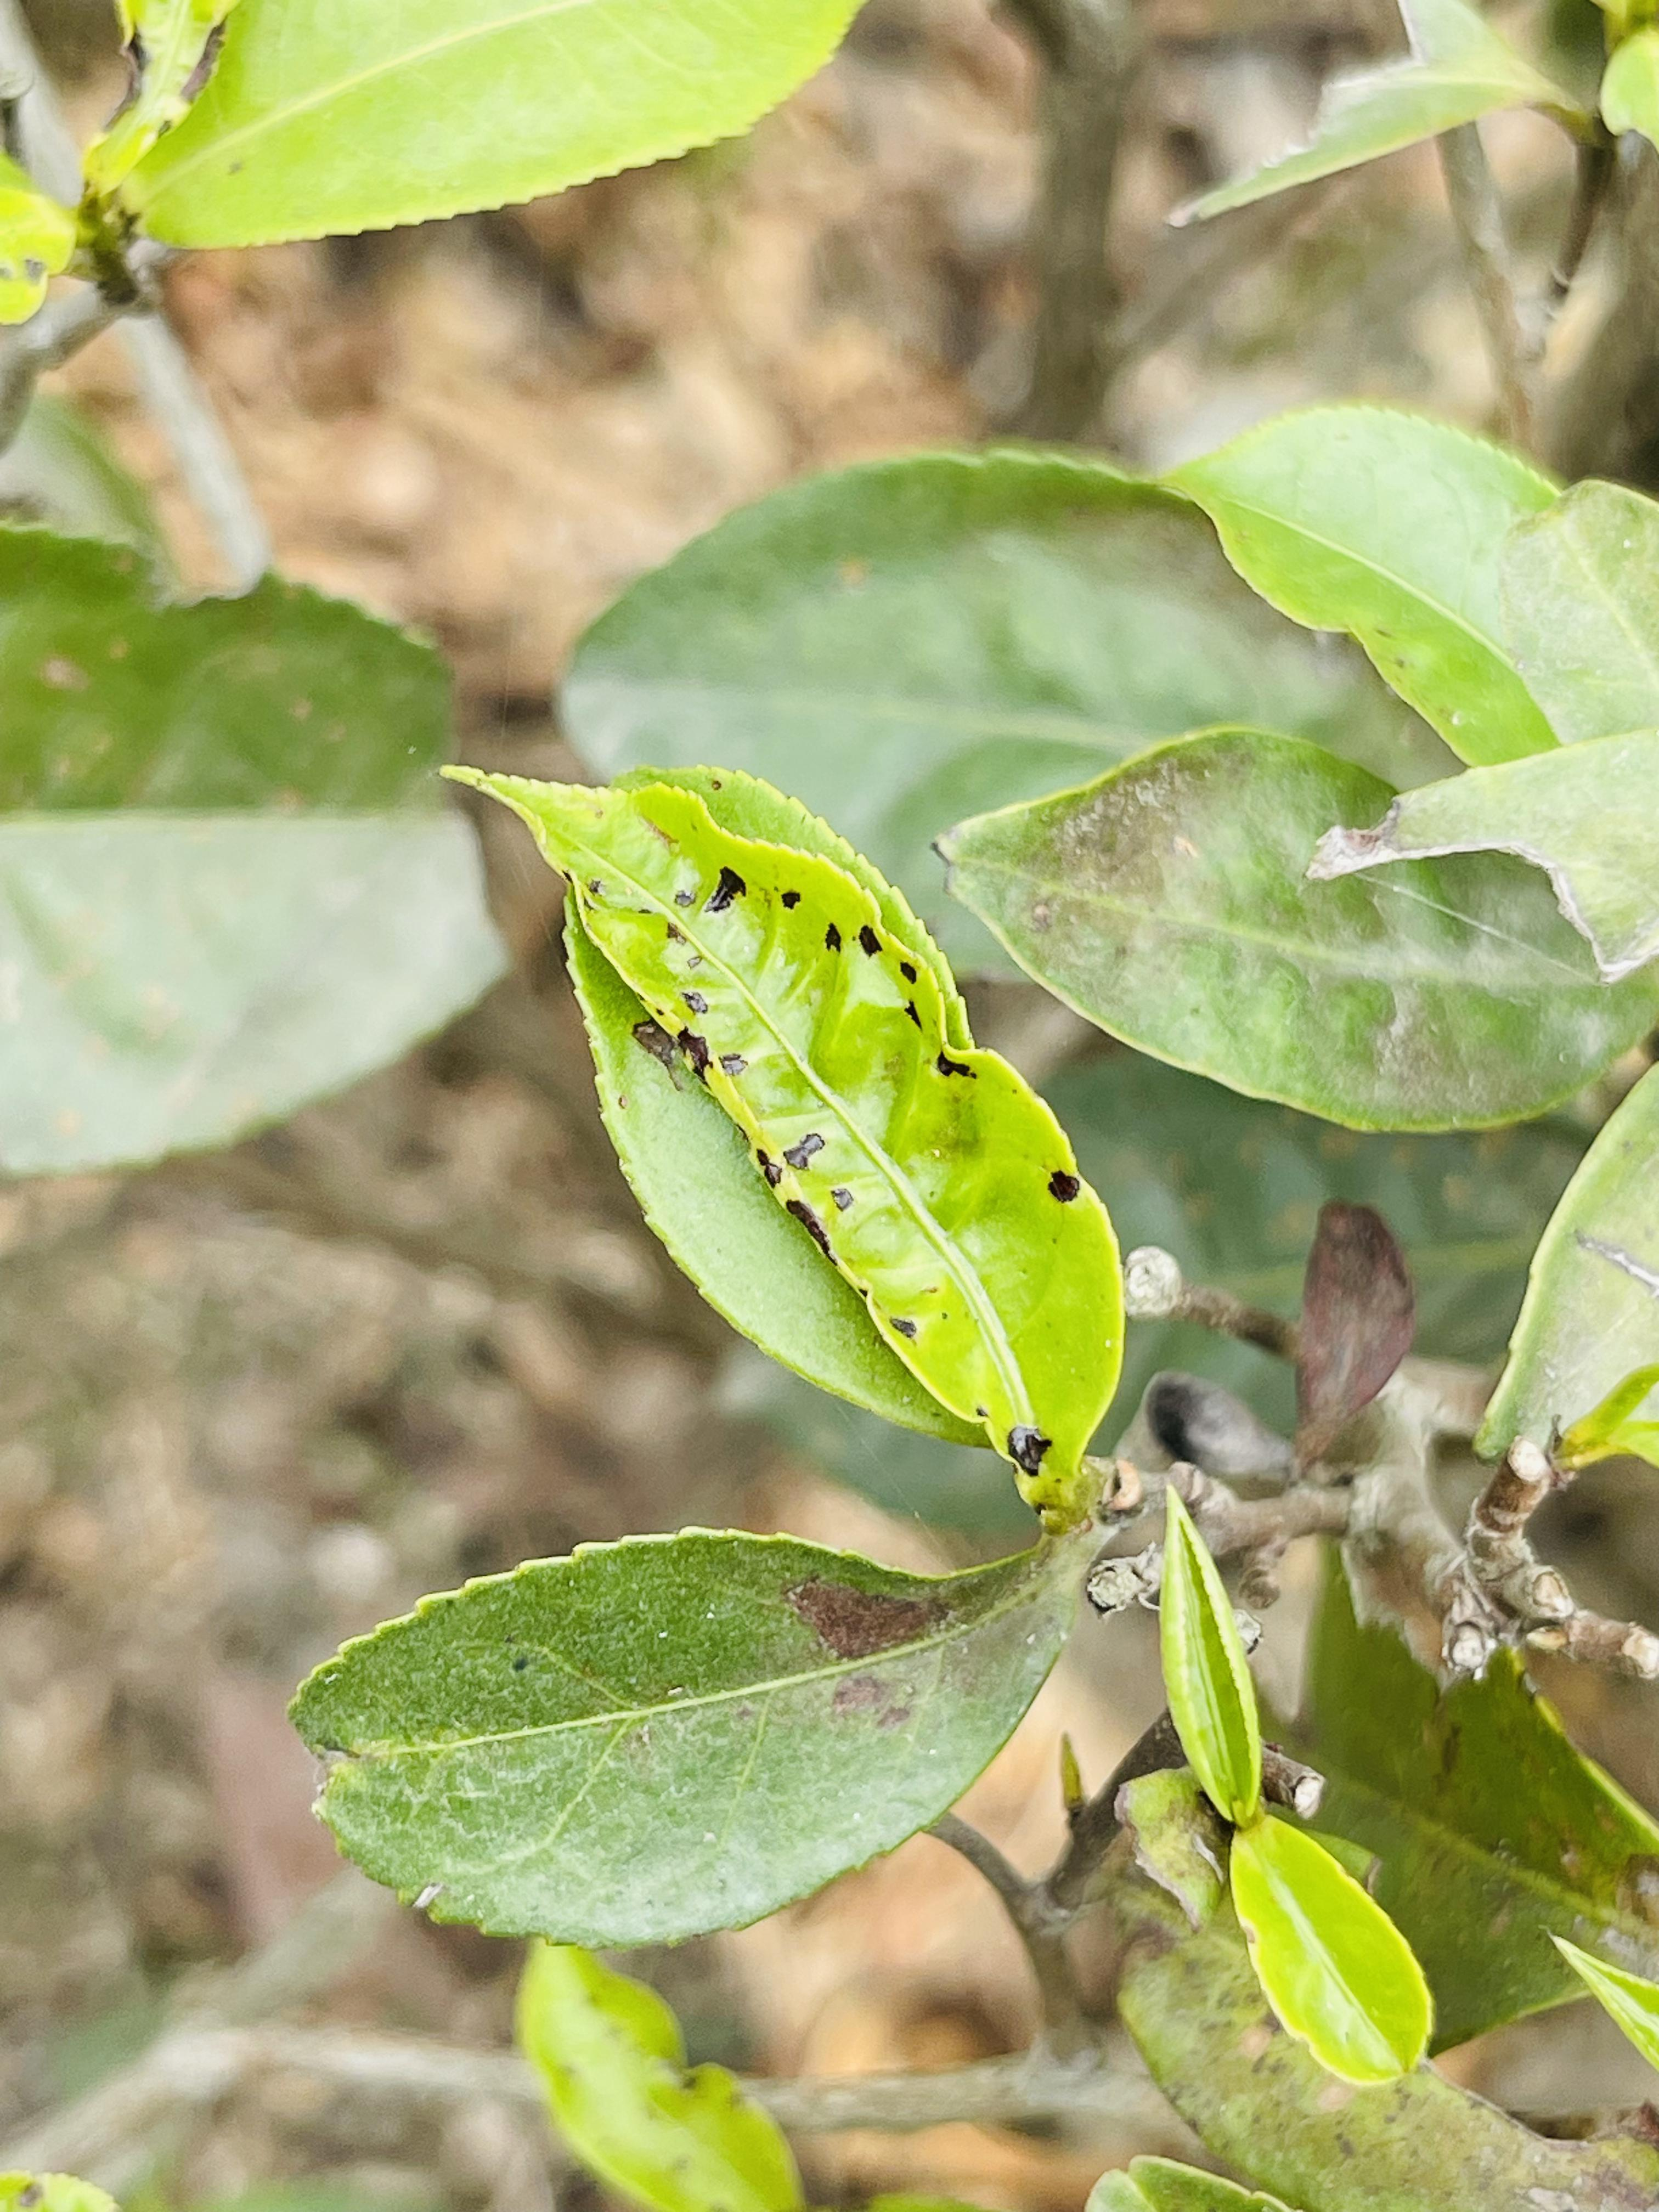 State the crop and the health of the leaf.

tea, helopeltis
